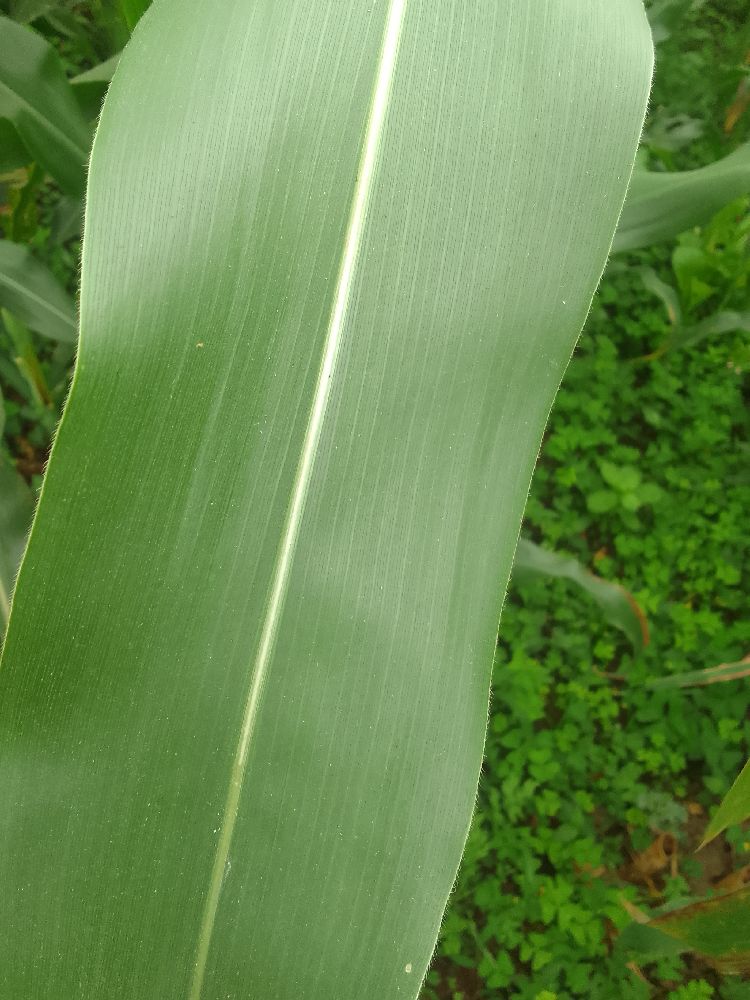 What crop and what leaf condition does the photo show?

maize, healthy
